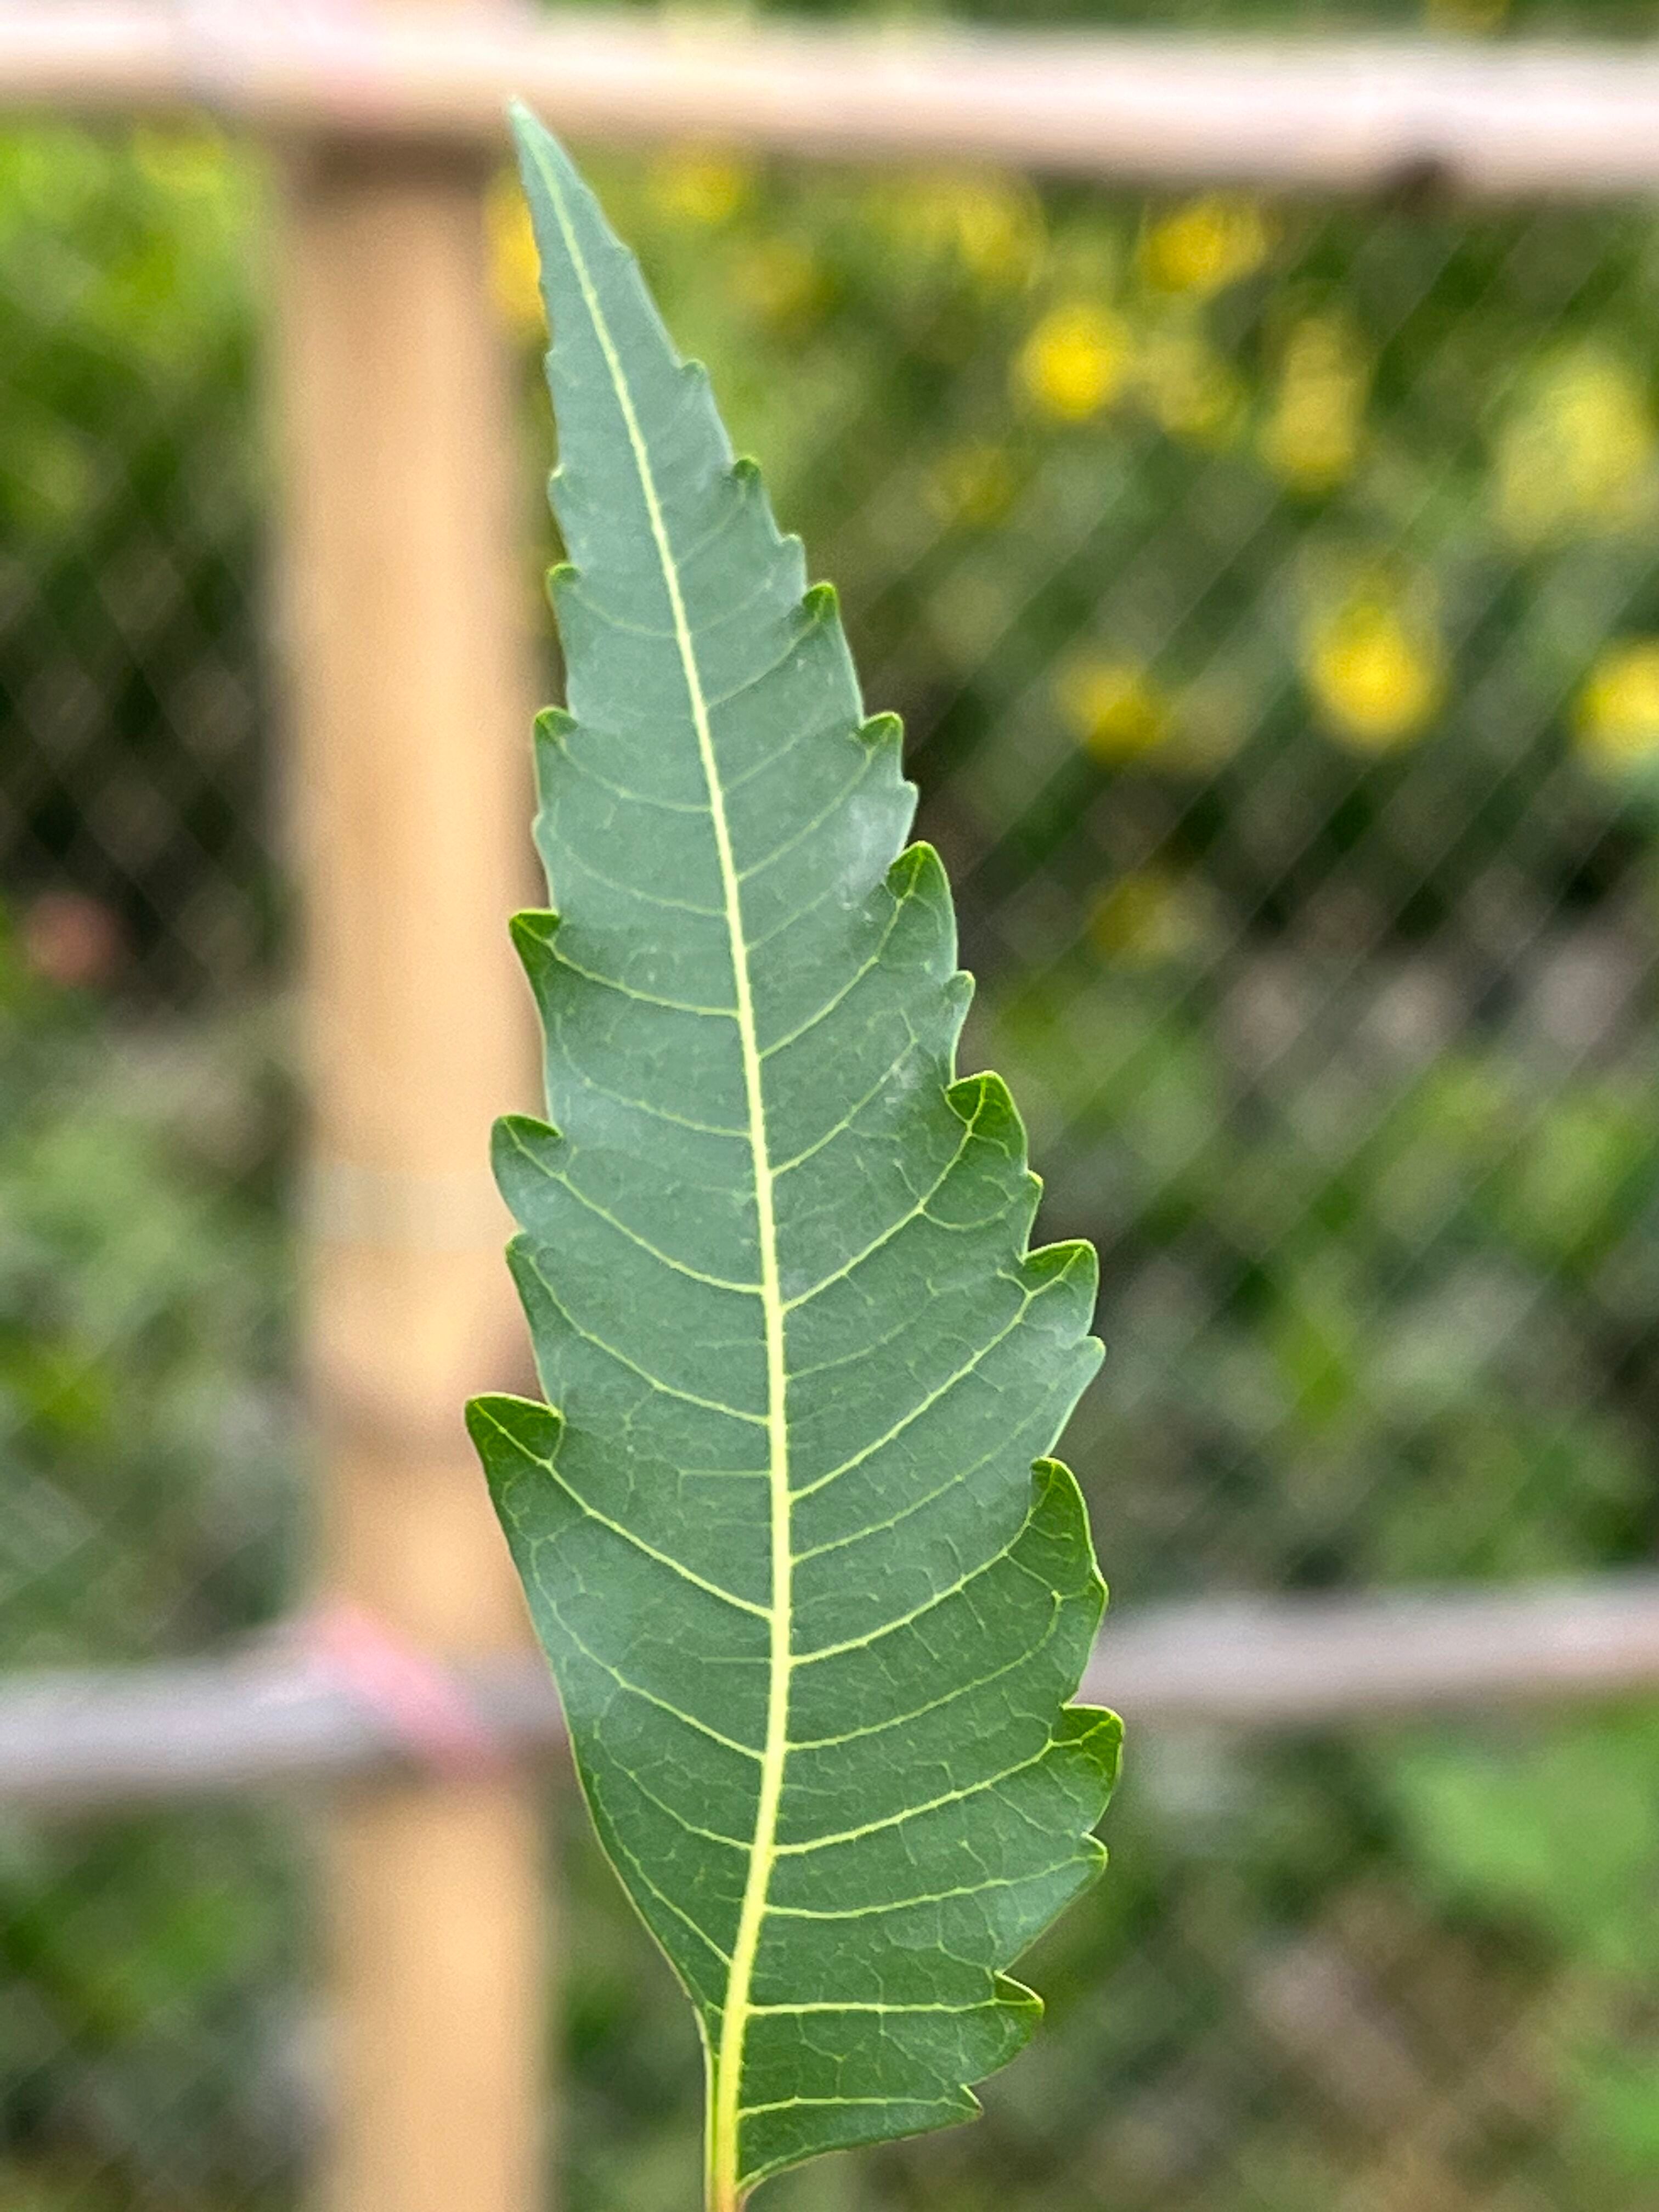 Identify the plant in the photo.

neem
